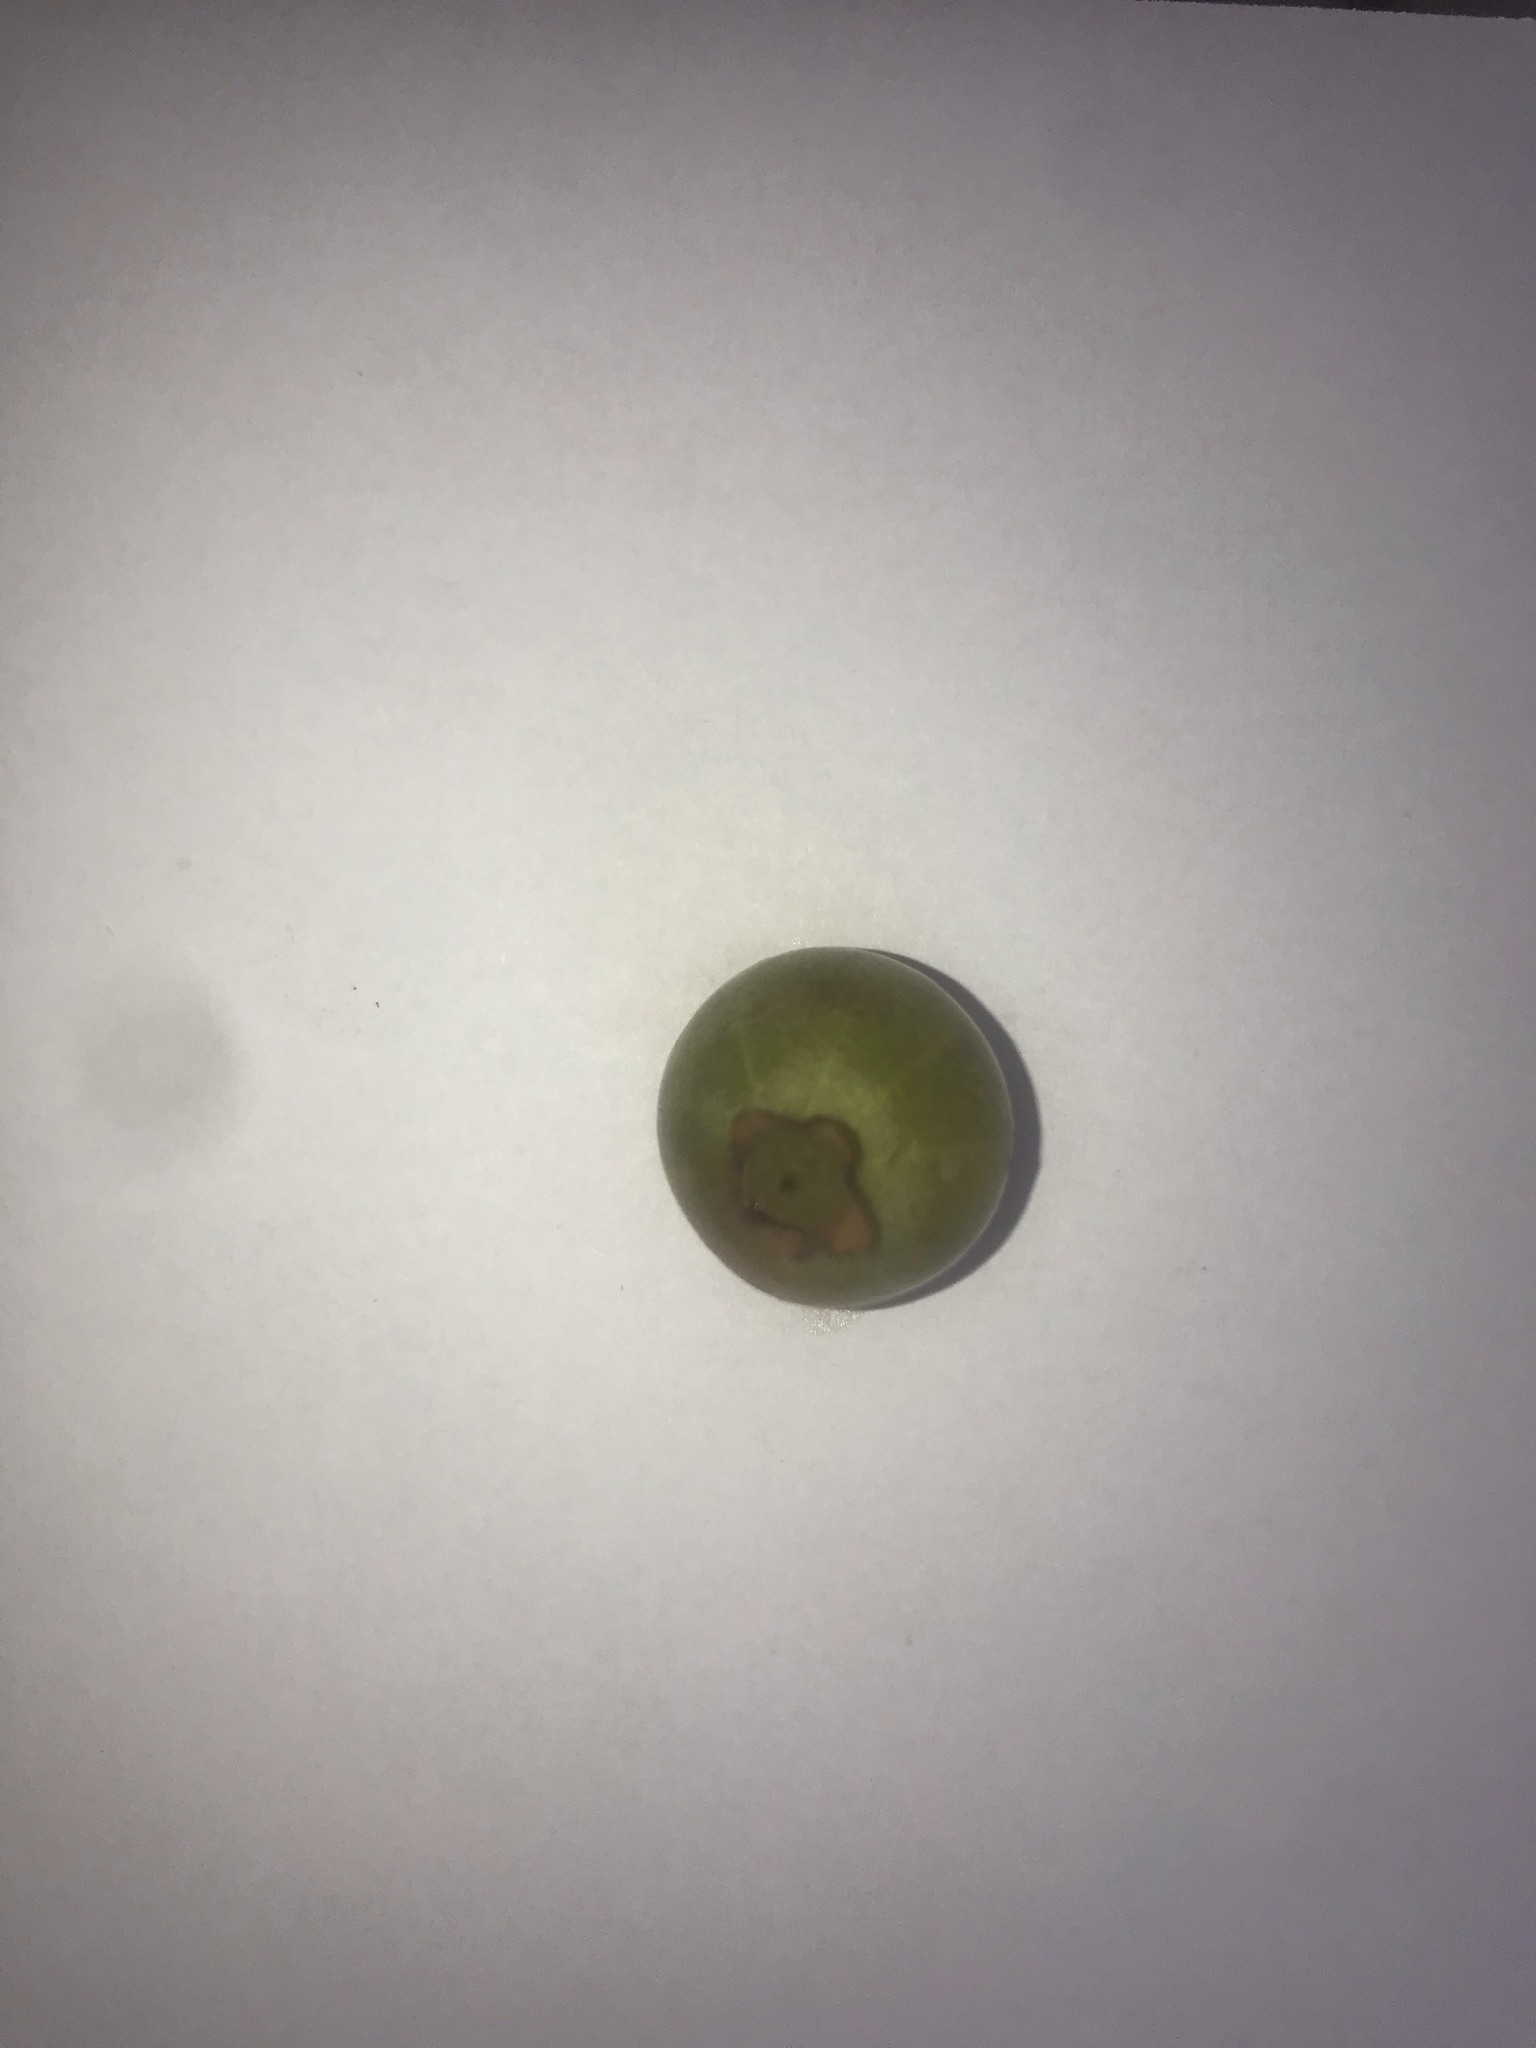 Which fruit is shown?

gabiroba
